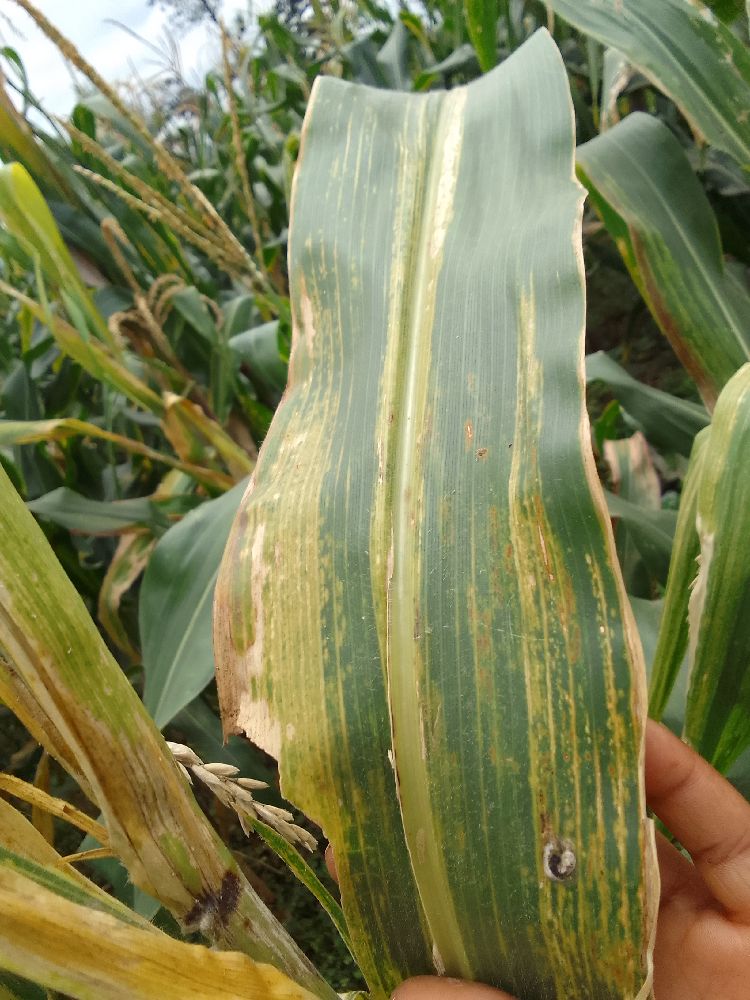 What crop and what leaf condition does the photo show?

maize, maize lethal necrosis
